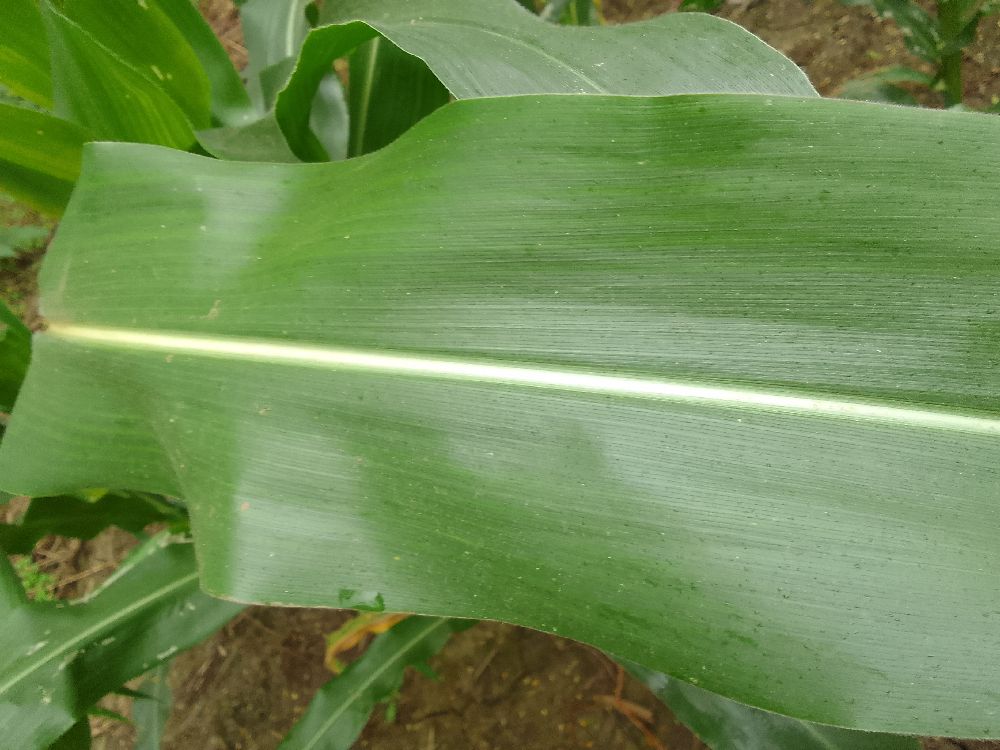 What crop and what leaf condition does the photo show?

maize, healthy
